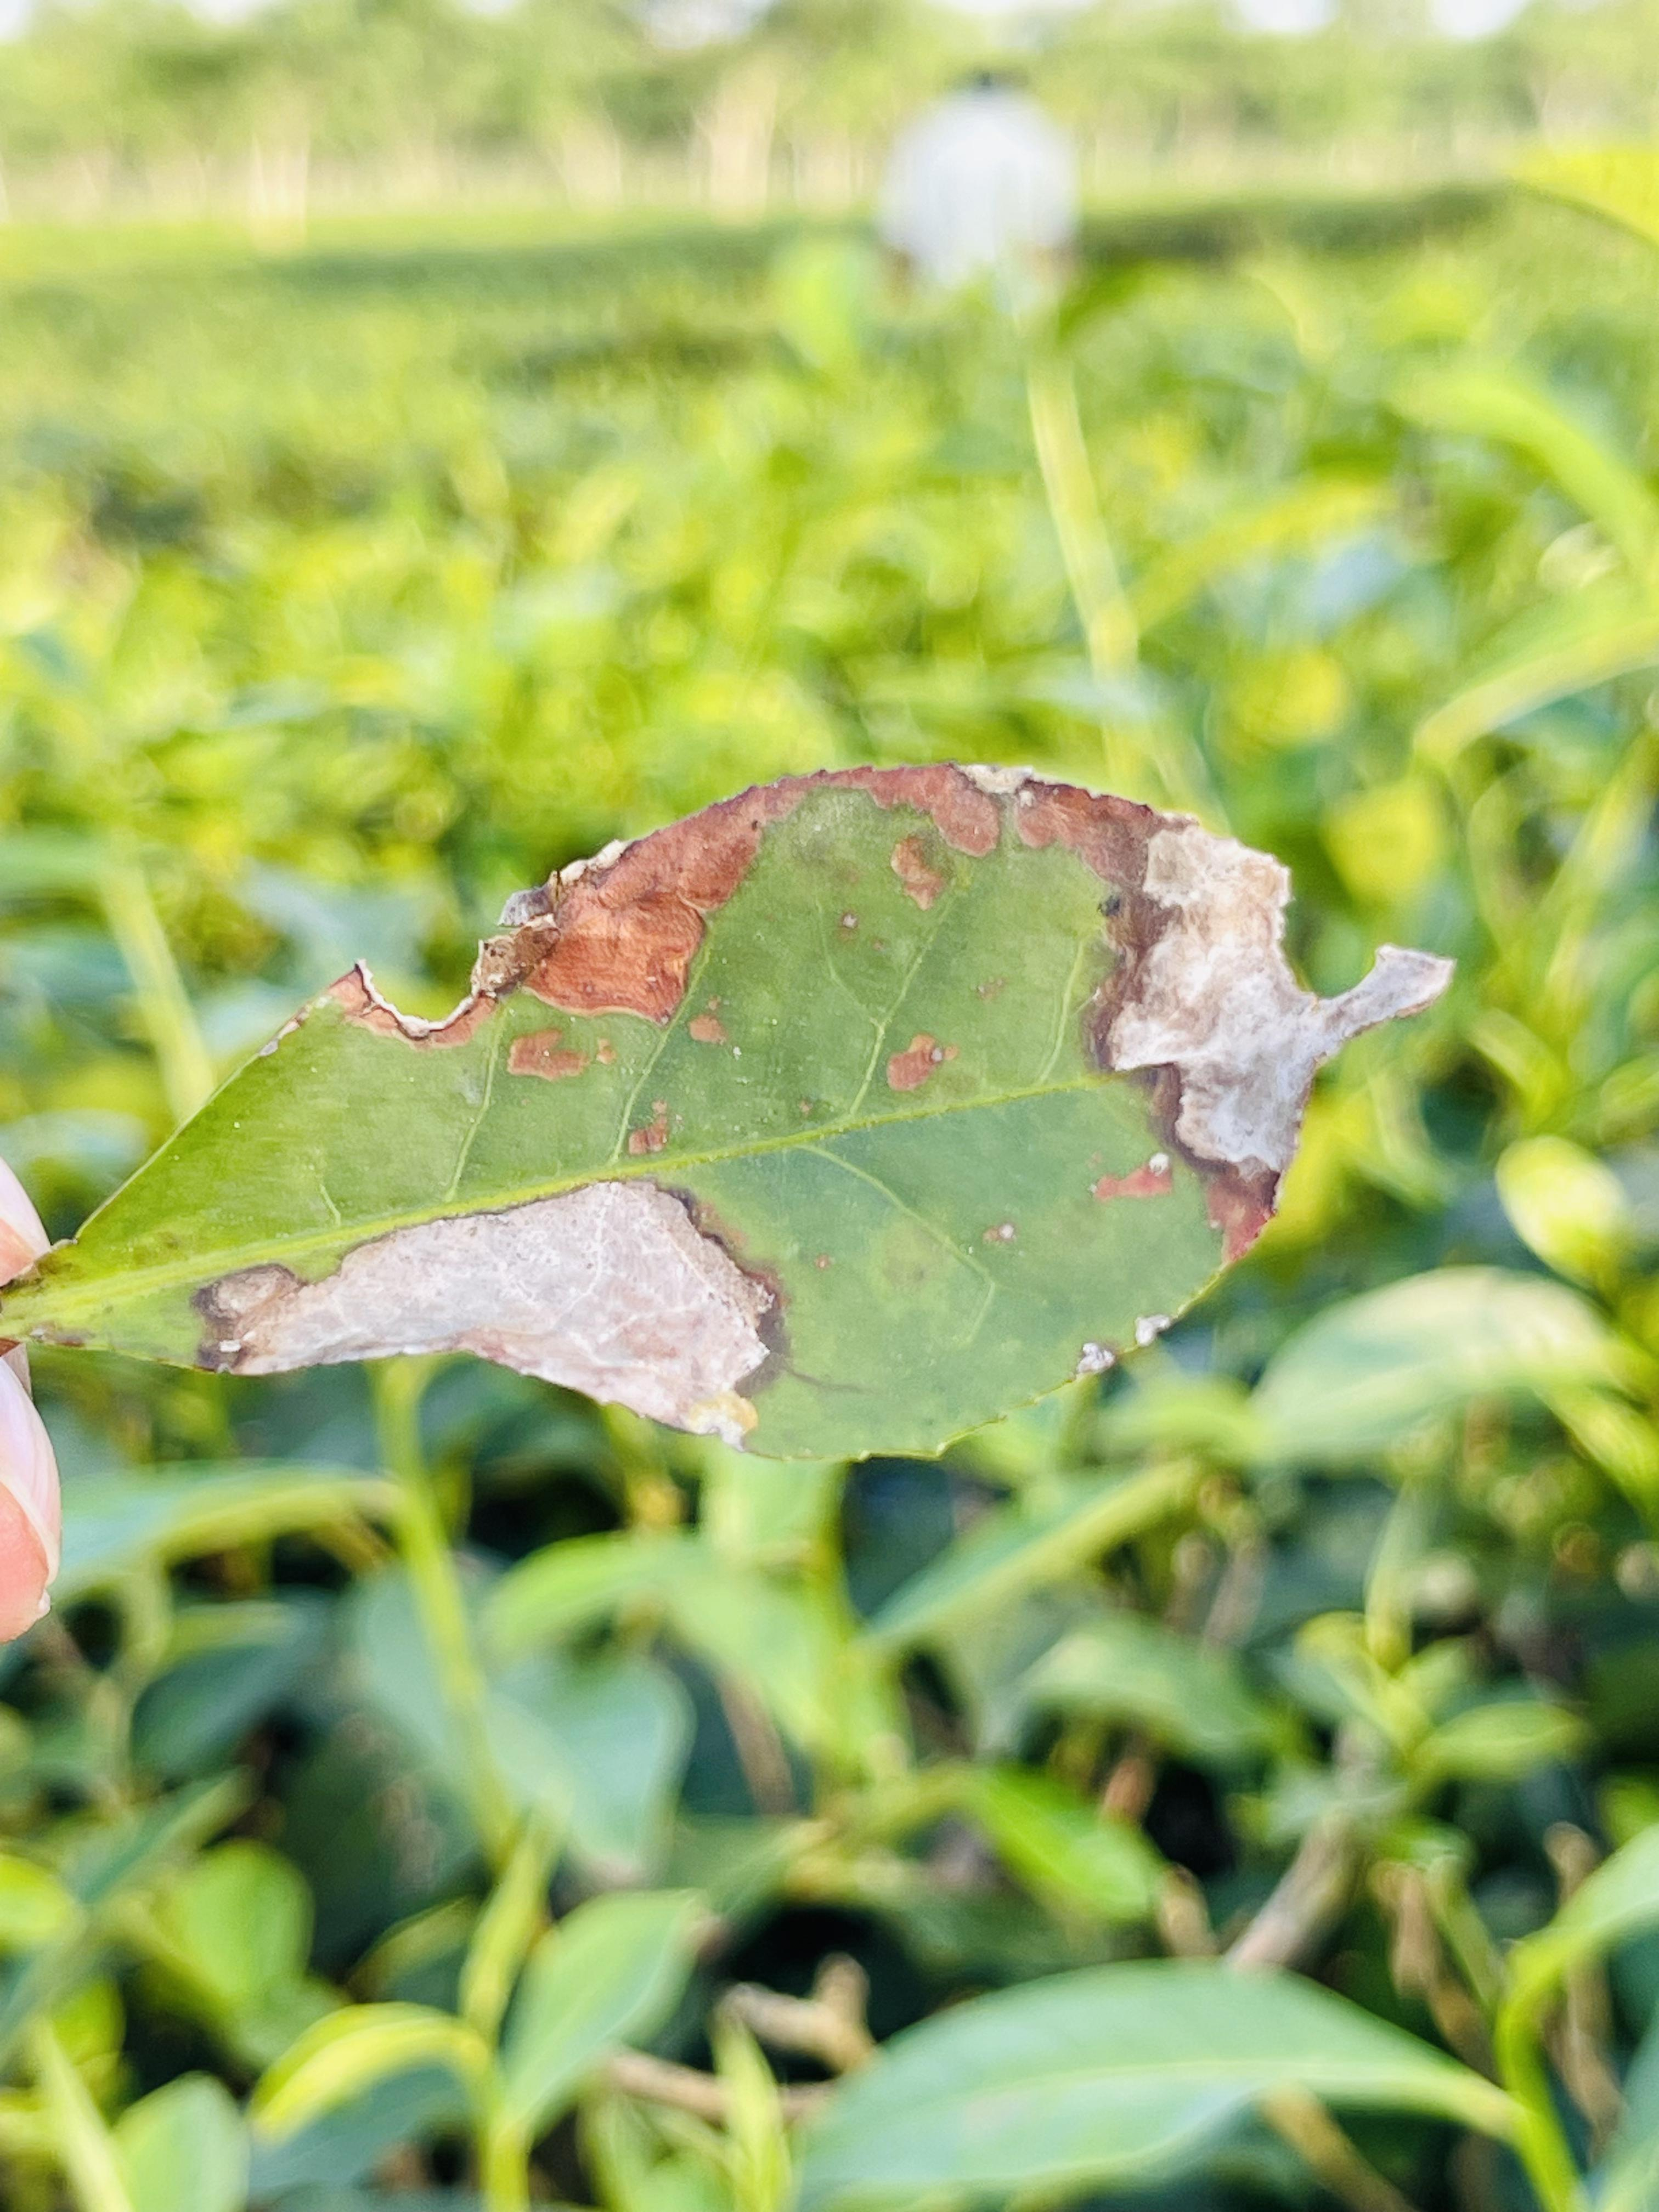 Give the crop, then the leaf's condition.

tea, blight
